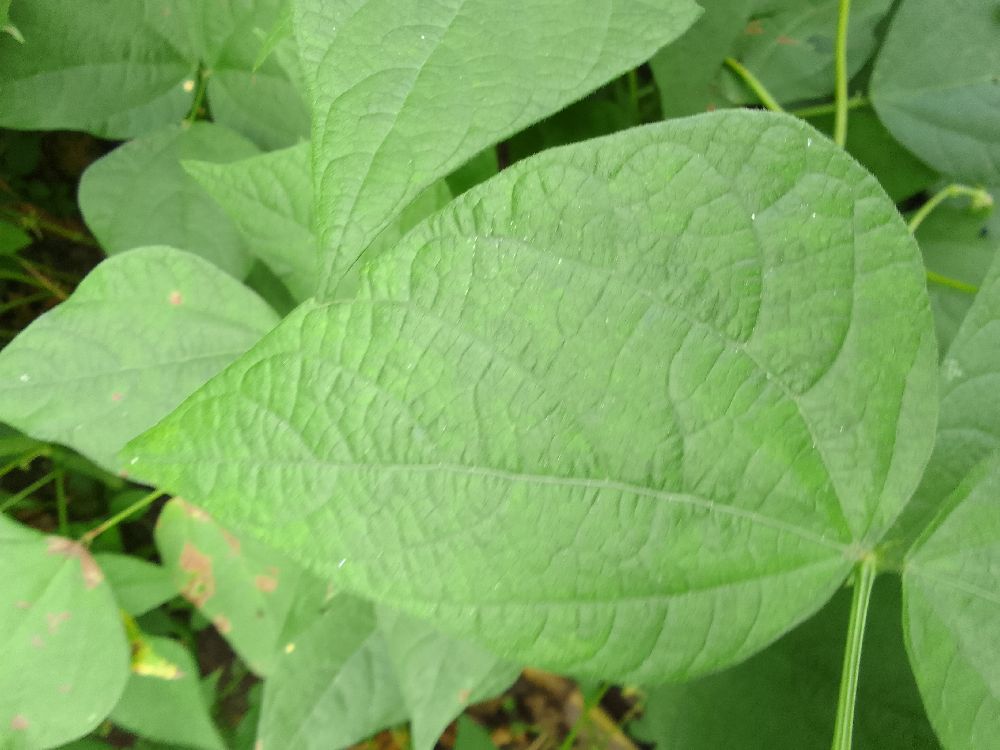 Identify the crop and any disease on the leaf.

common bean, healthy
